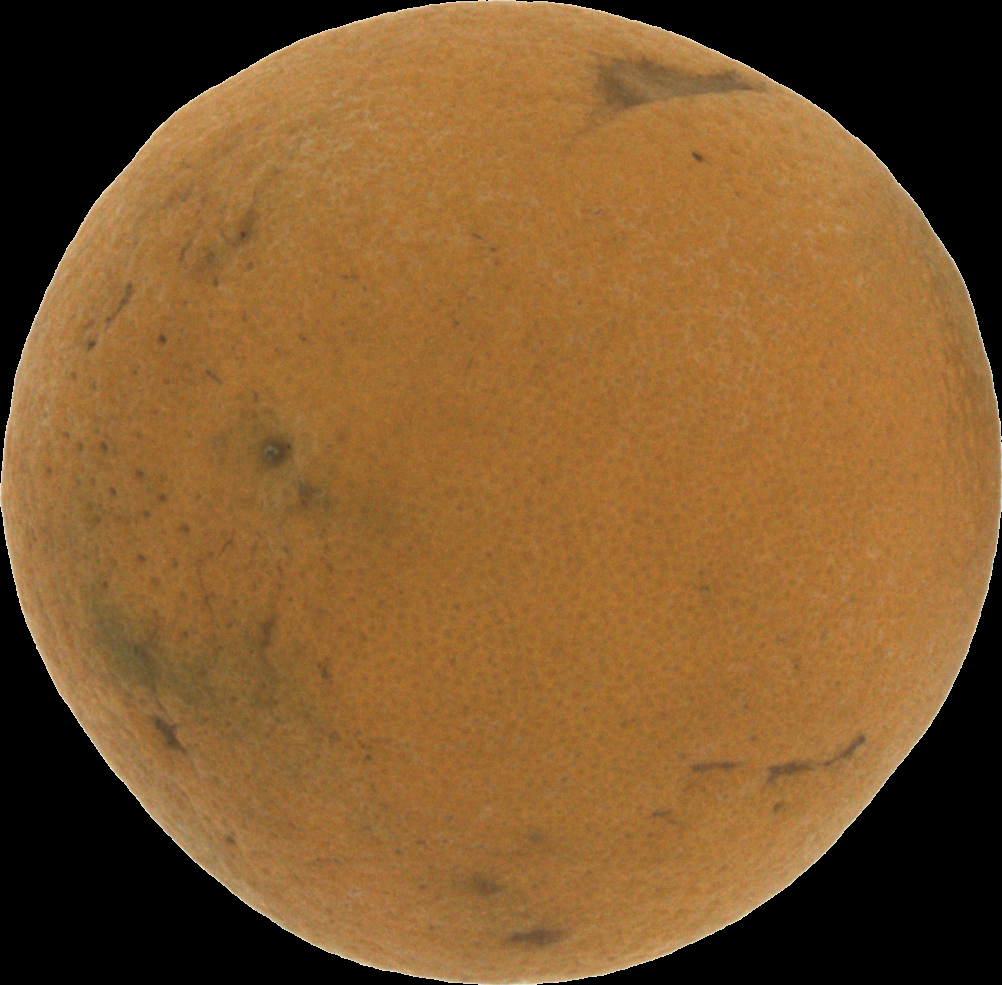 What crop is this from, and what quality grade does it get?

orange, bad
